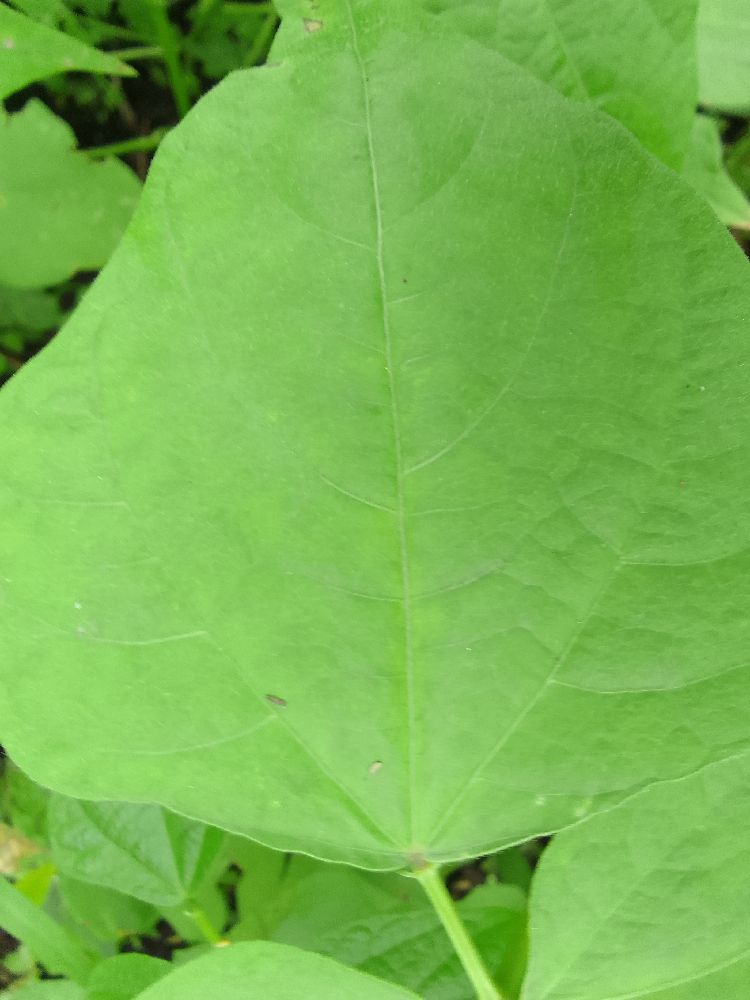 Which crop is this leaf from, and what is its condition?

common bean, healthy
